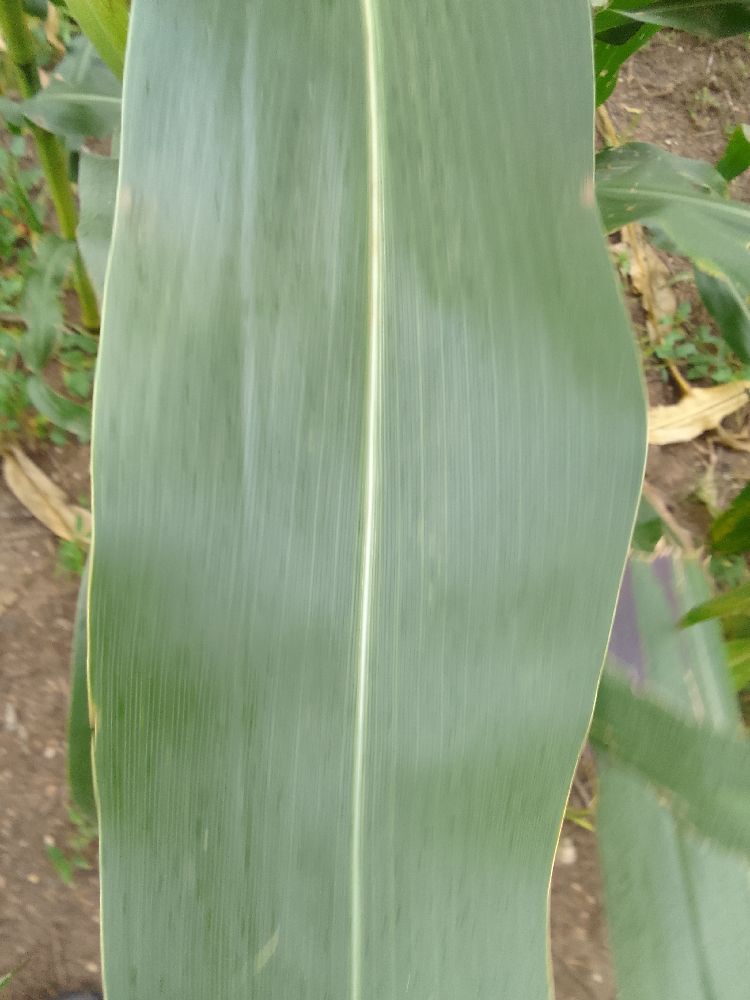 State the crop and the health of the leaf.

maize, healthy
